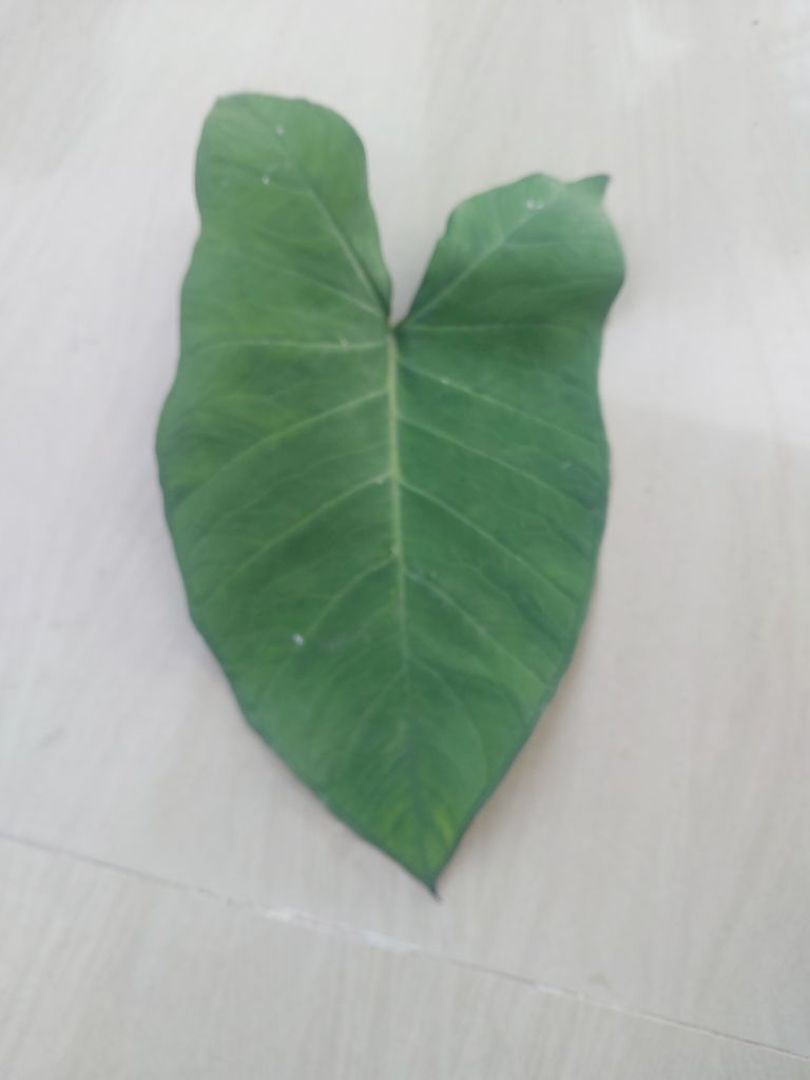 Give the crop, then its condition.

taro, healthy
